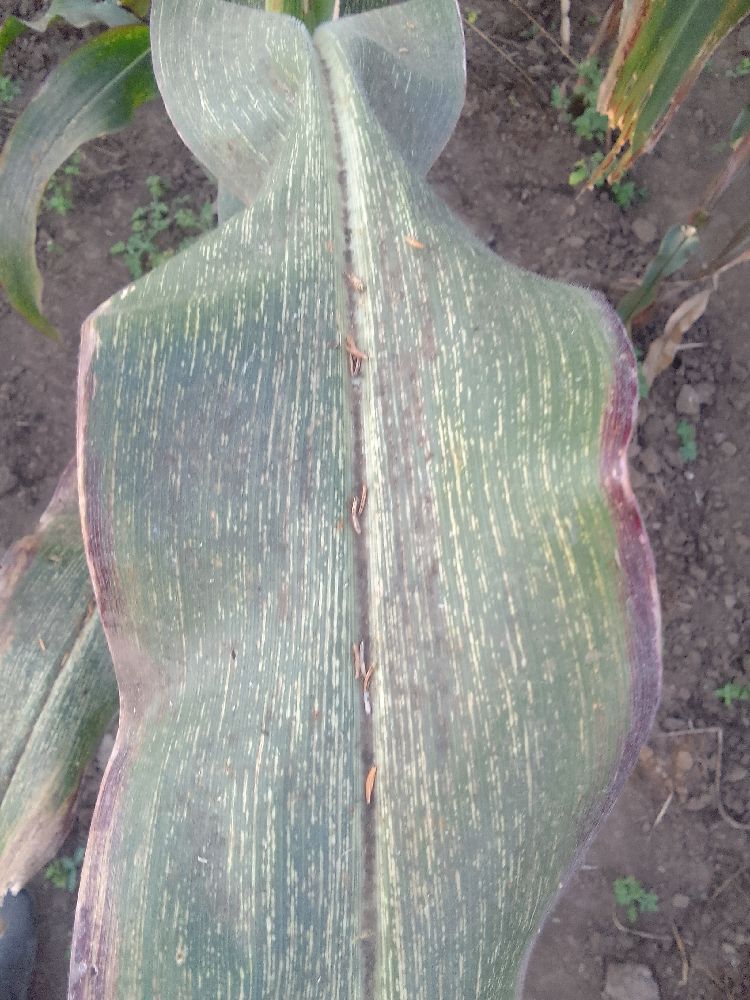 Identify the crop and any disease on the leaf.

maize, maize streak virus
